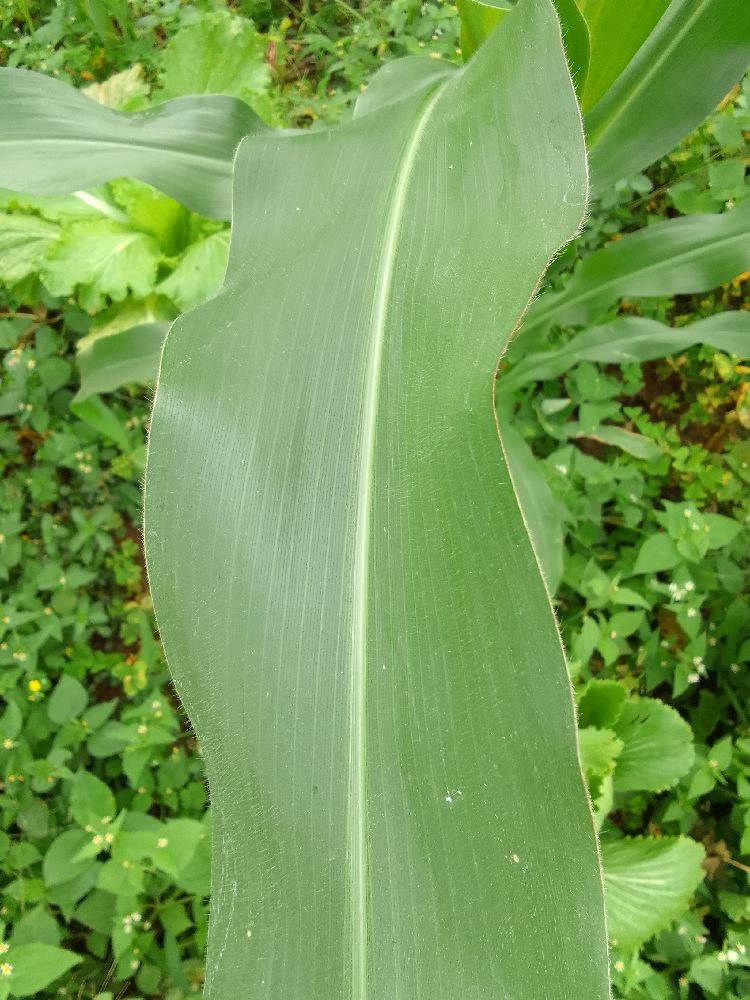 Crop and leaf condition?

maize, healthy
